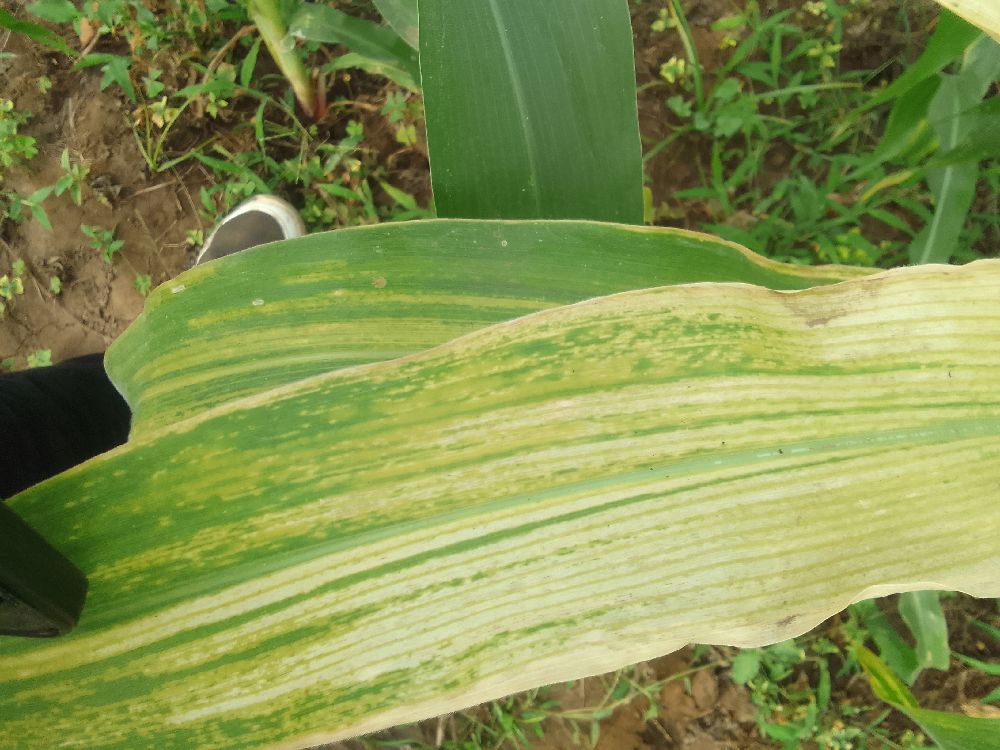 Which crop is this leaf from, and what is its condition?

maize, maize lethal necrosis
